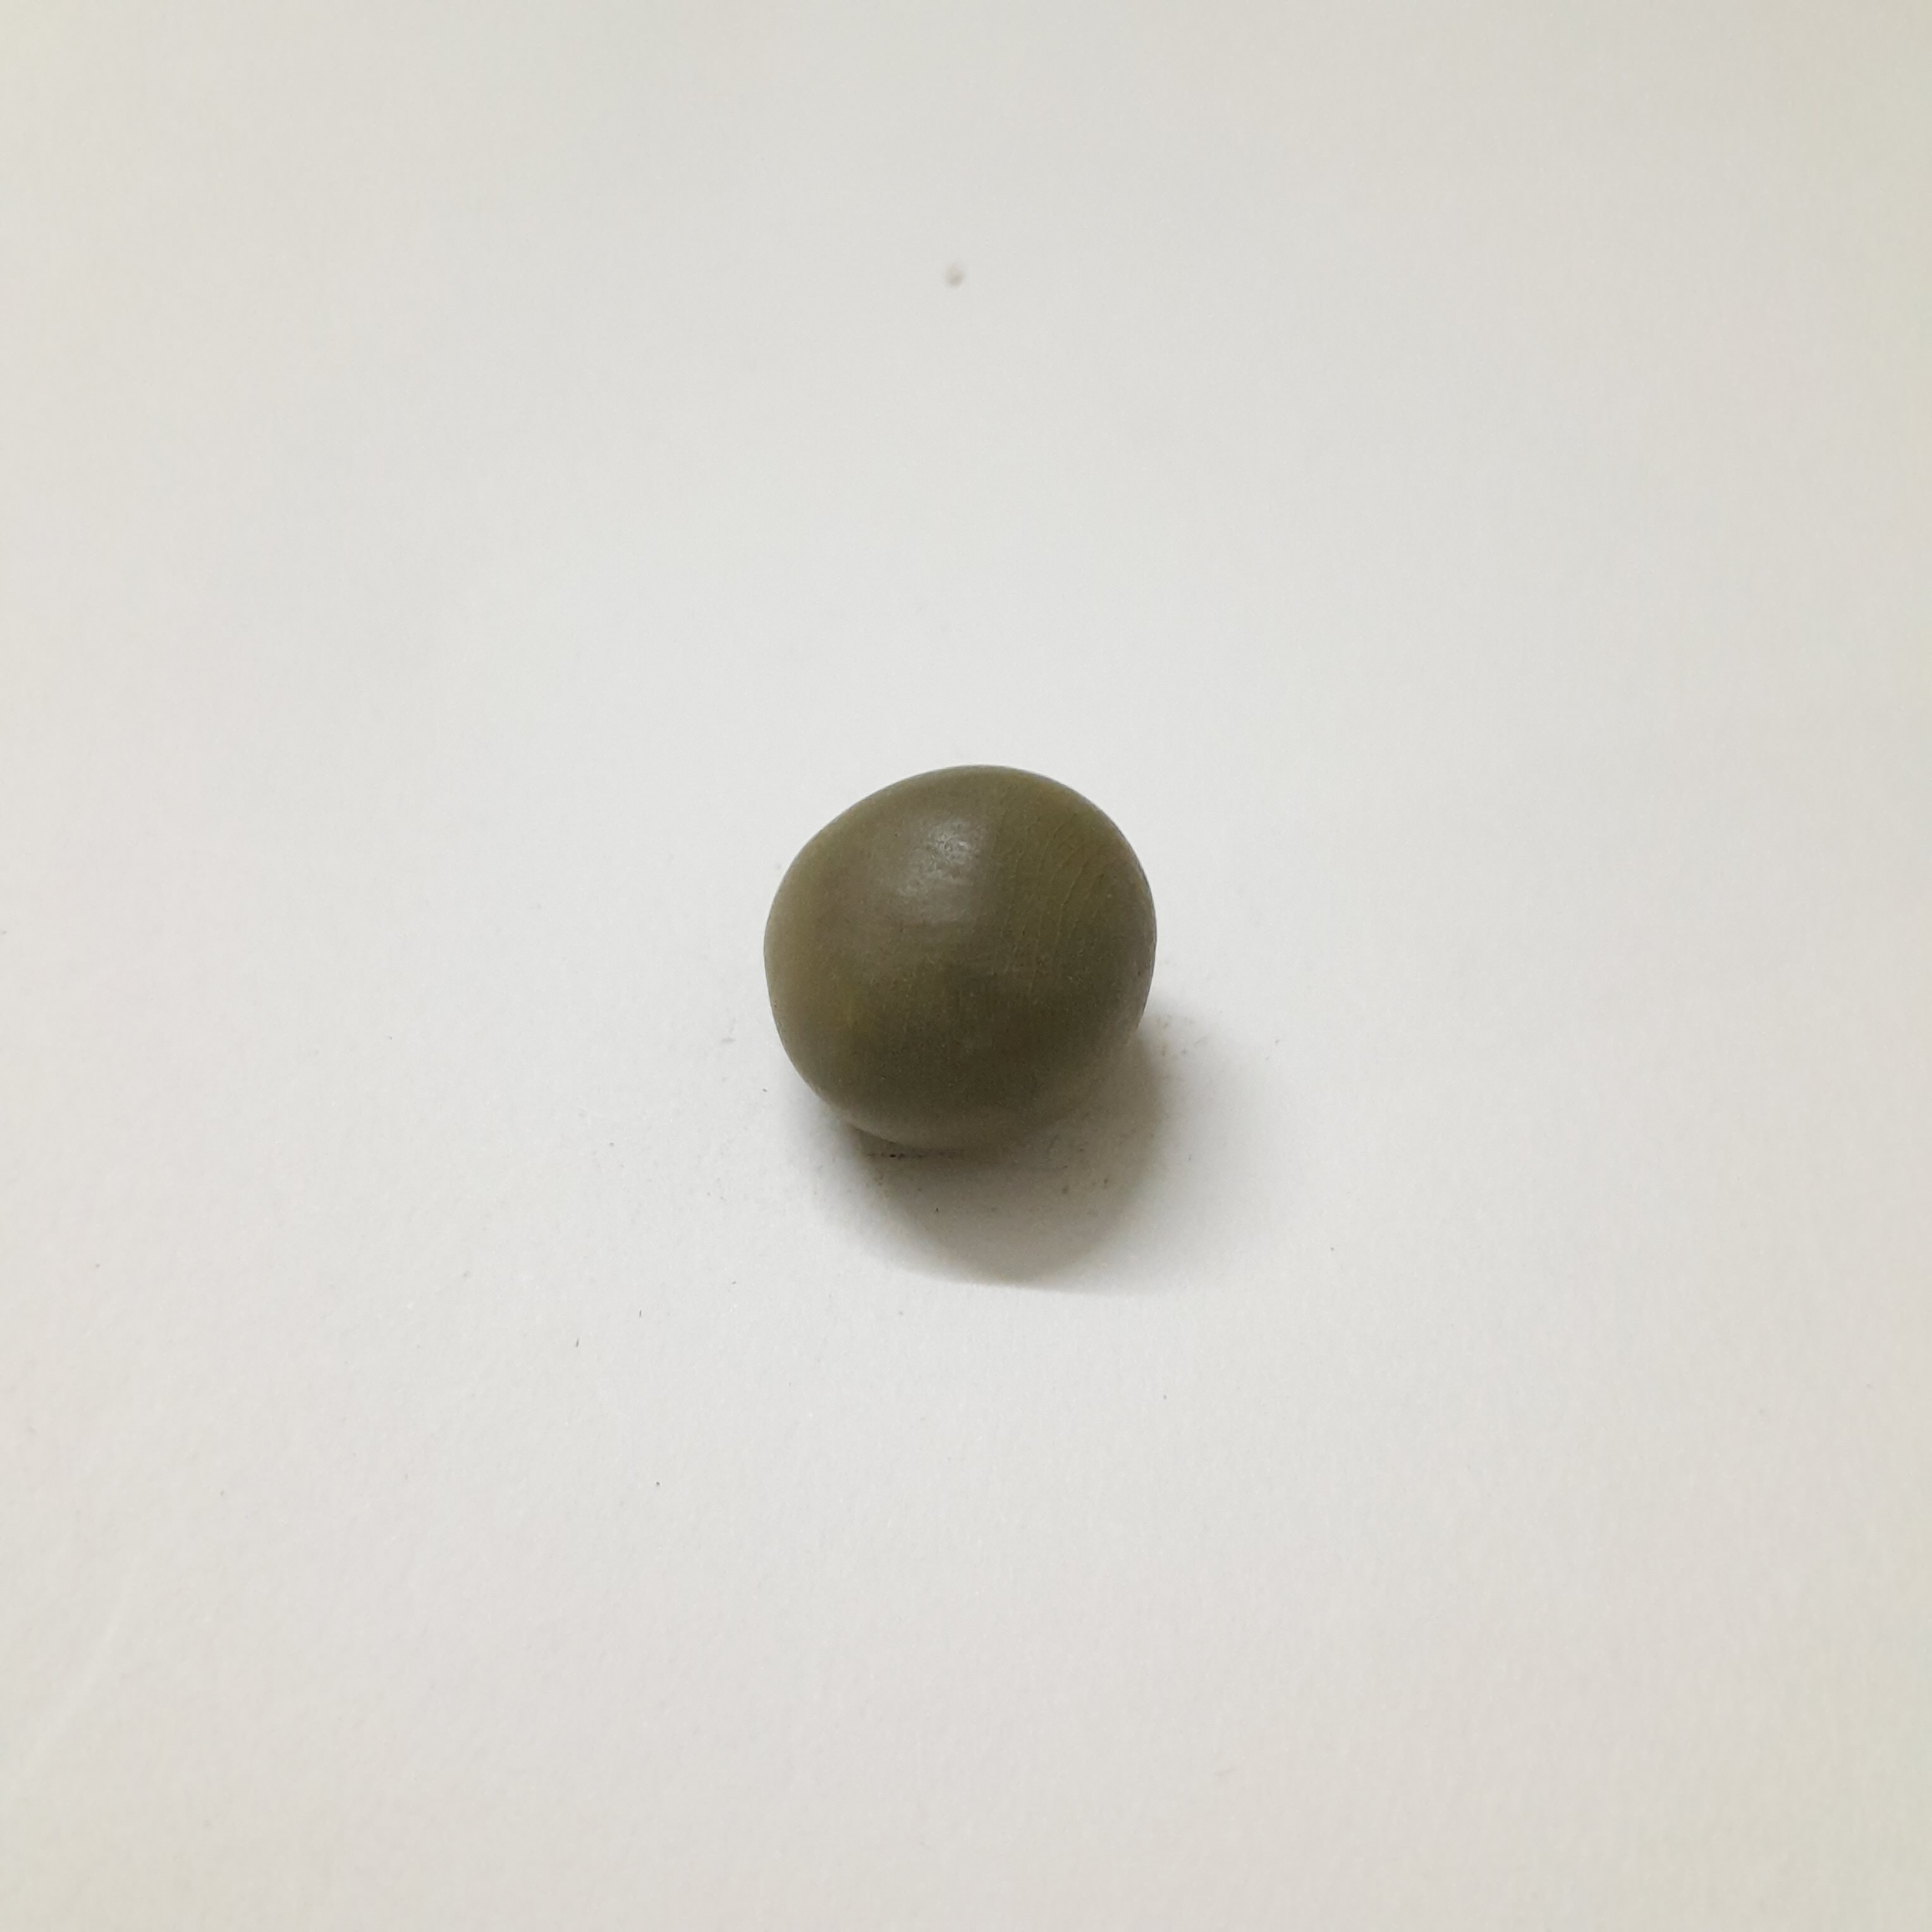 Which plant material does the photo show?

sagargota
